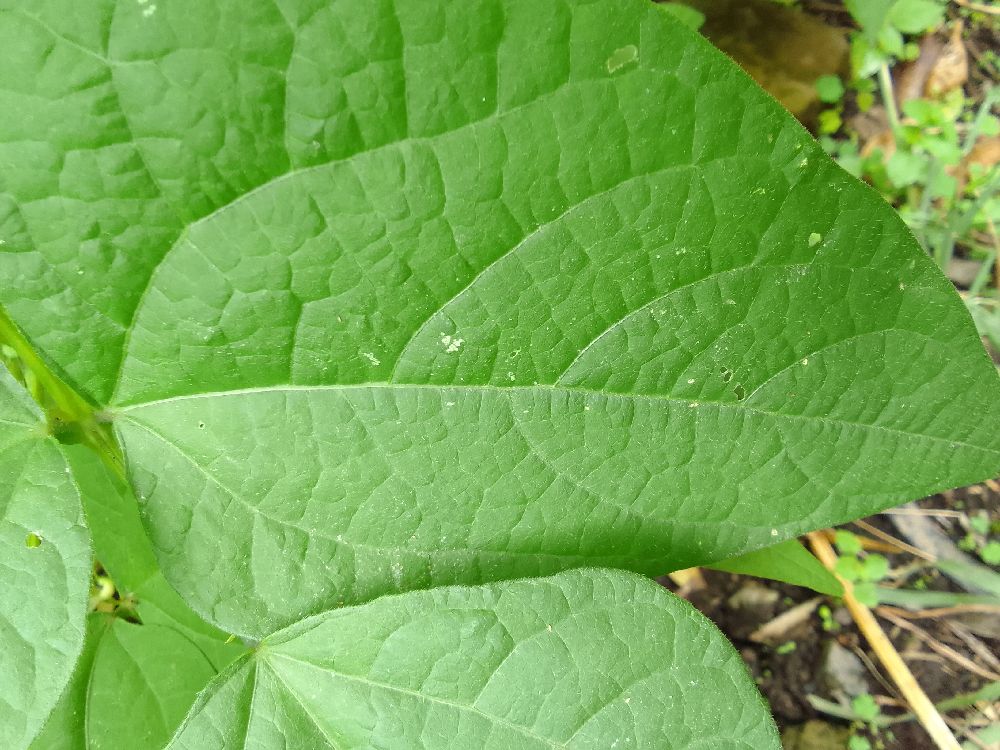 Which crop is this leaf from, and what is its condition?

common bean, healthy
